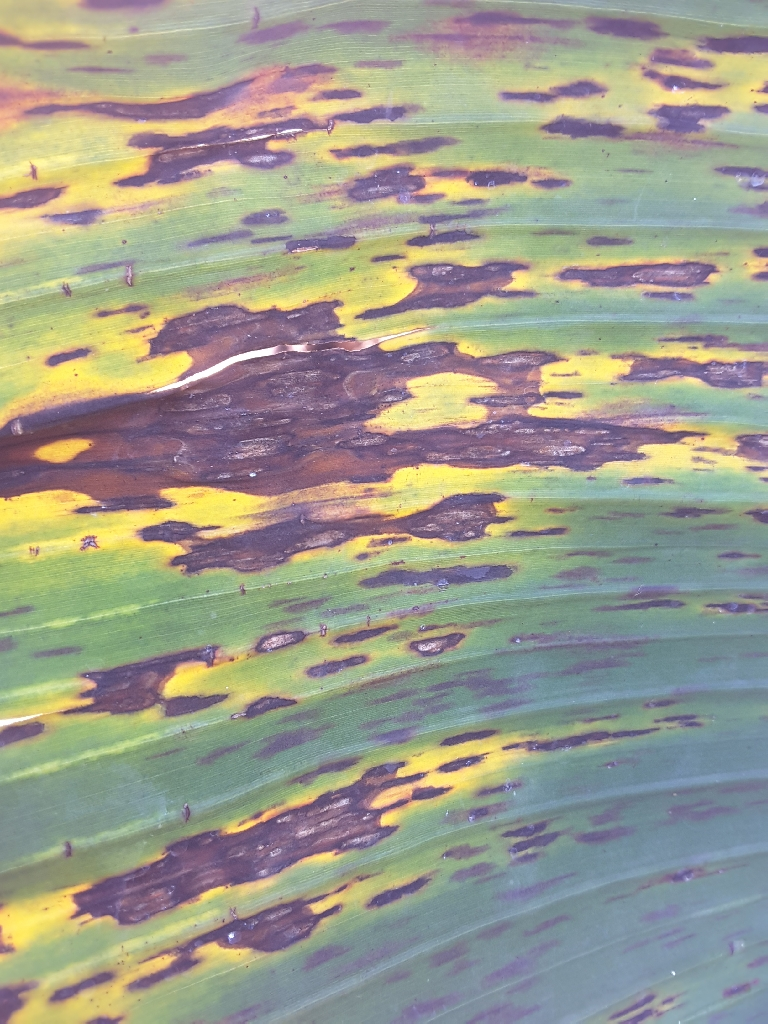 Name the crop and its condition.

banana, black sigatoka
